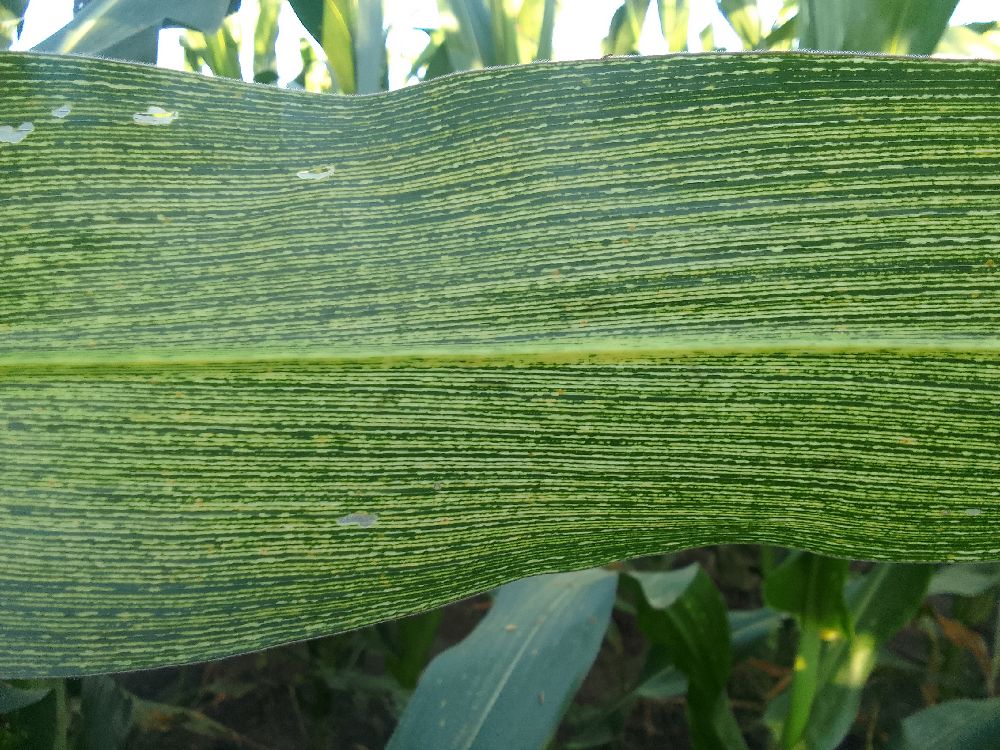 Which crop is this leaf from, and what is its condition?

maize, maize streak virus
